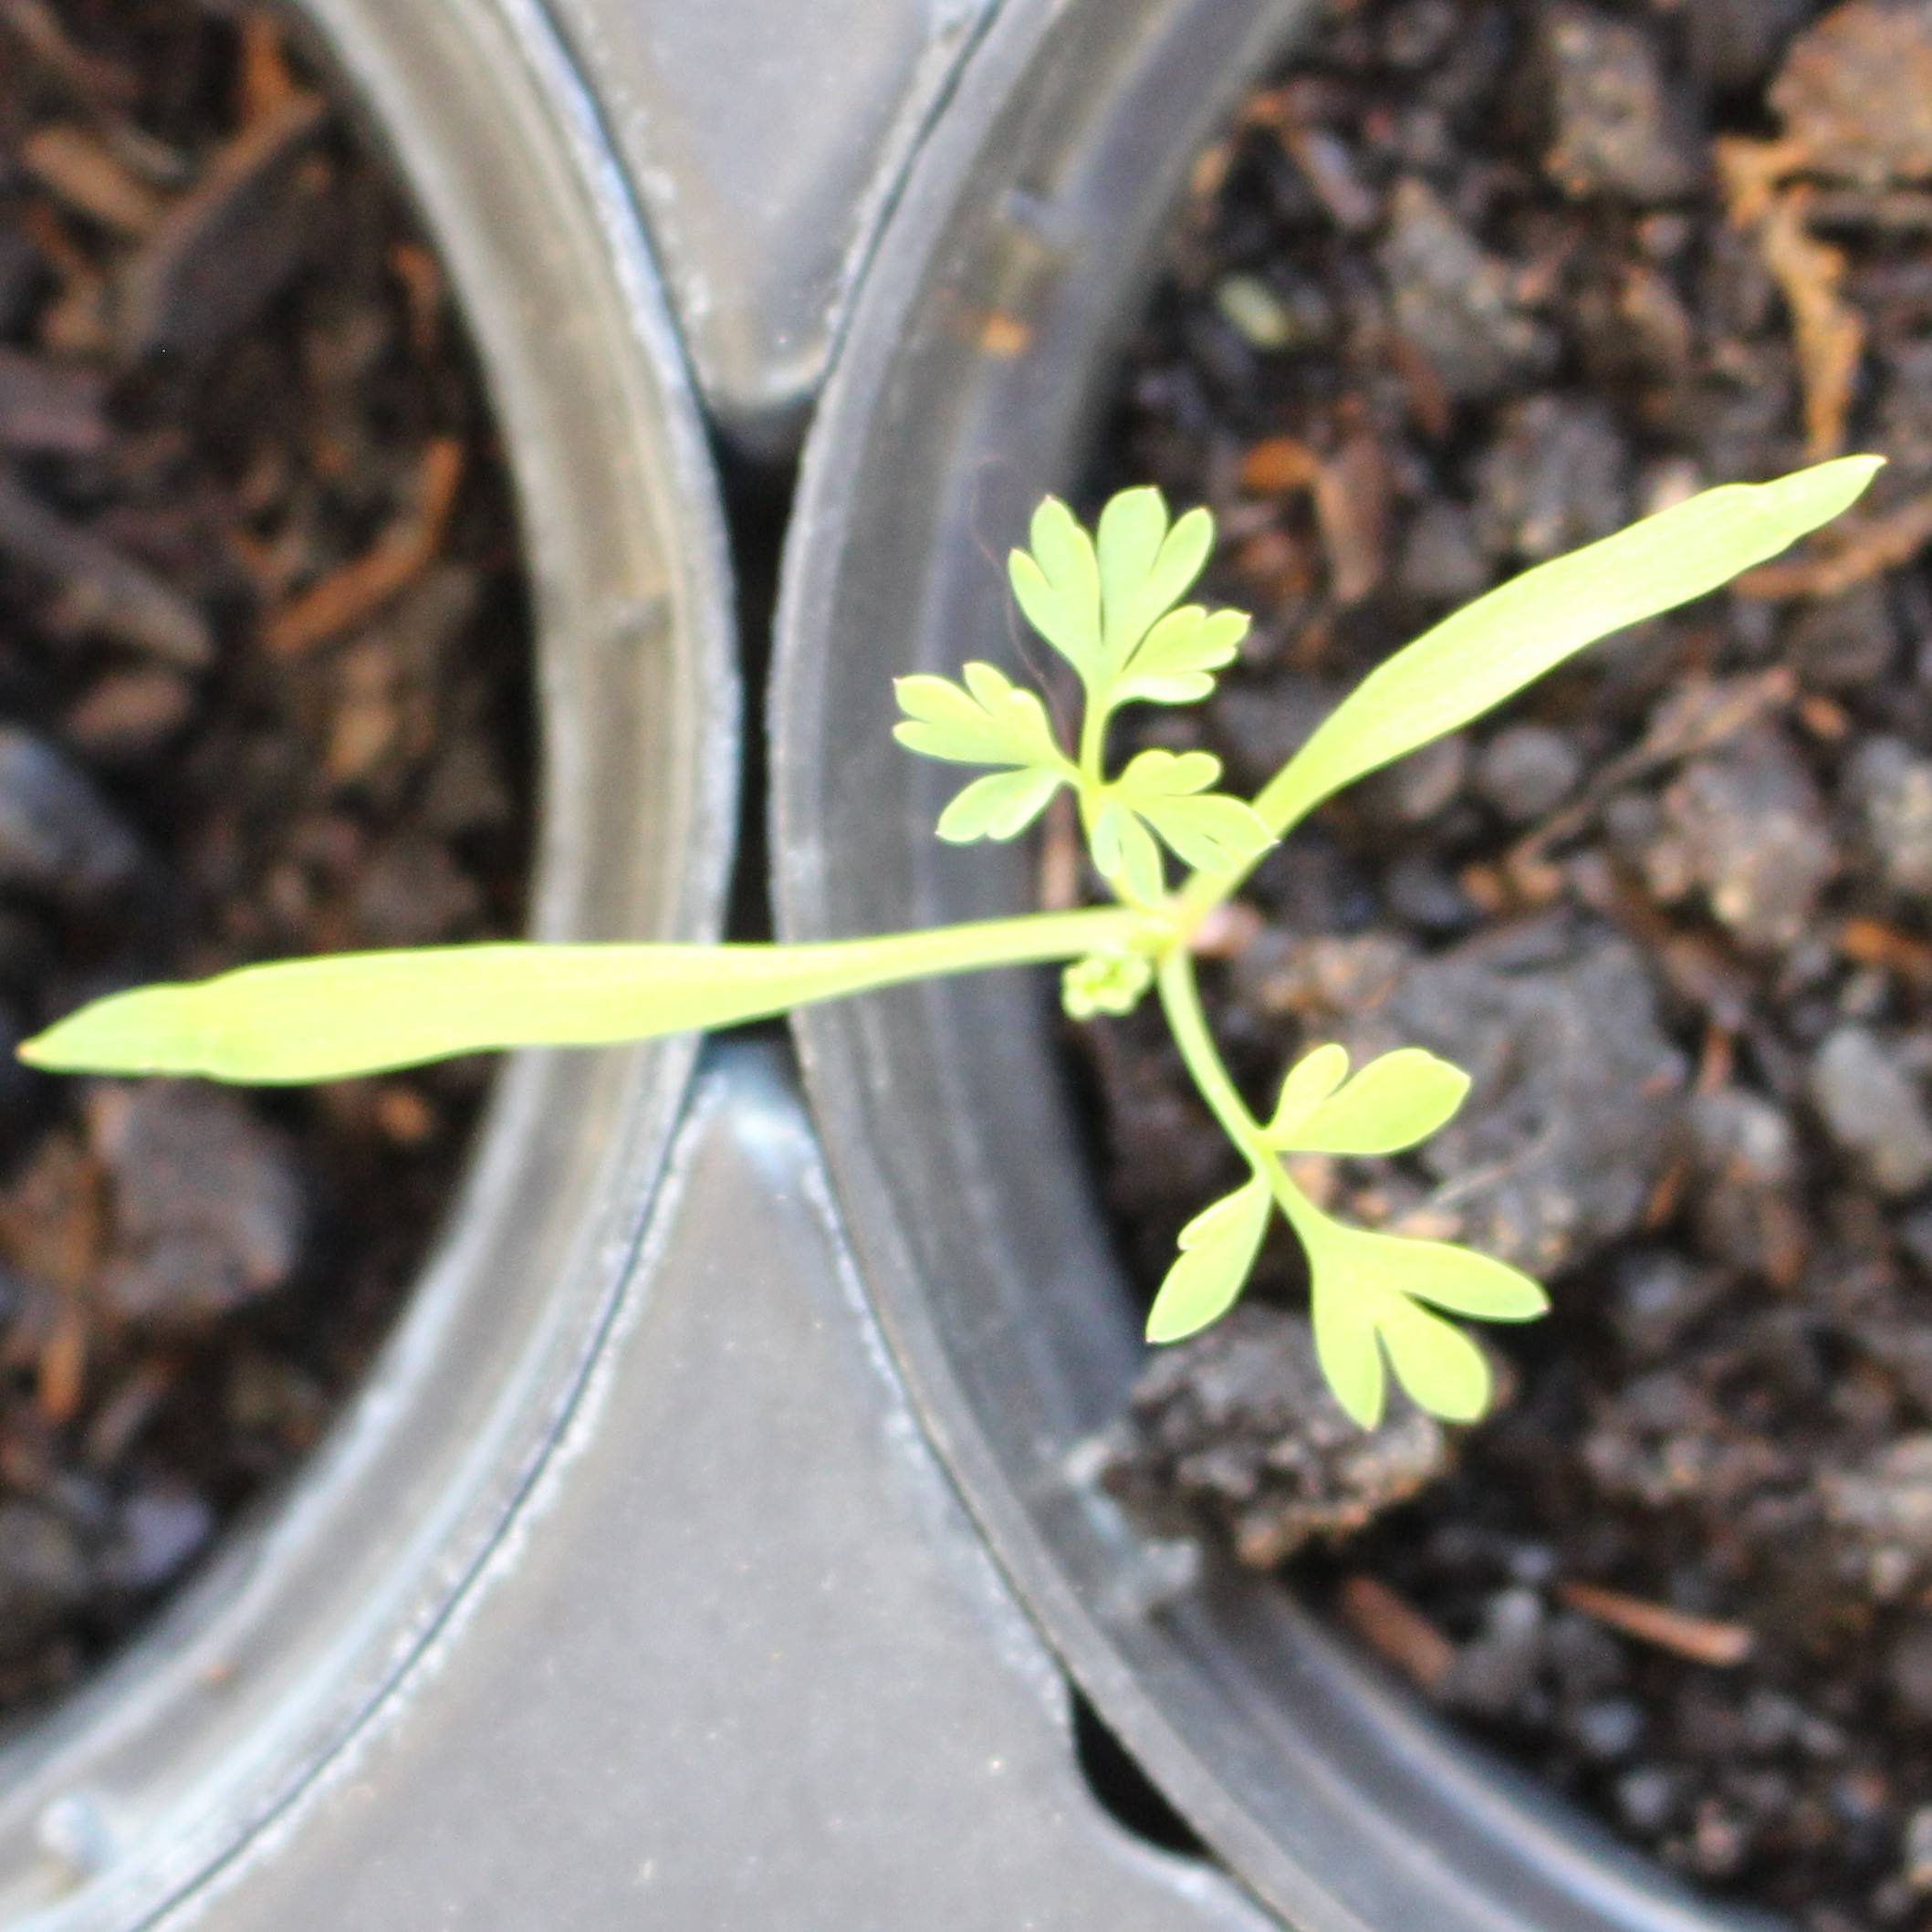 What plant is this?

Fumaria officinalis
